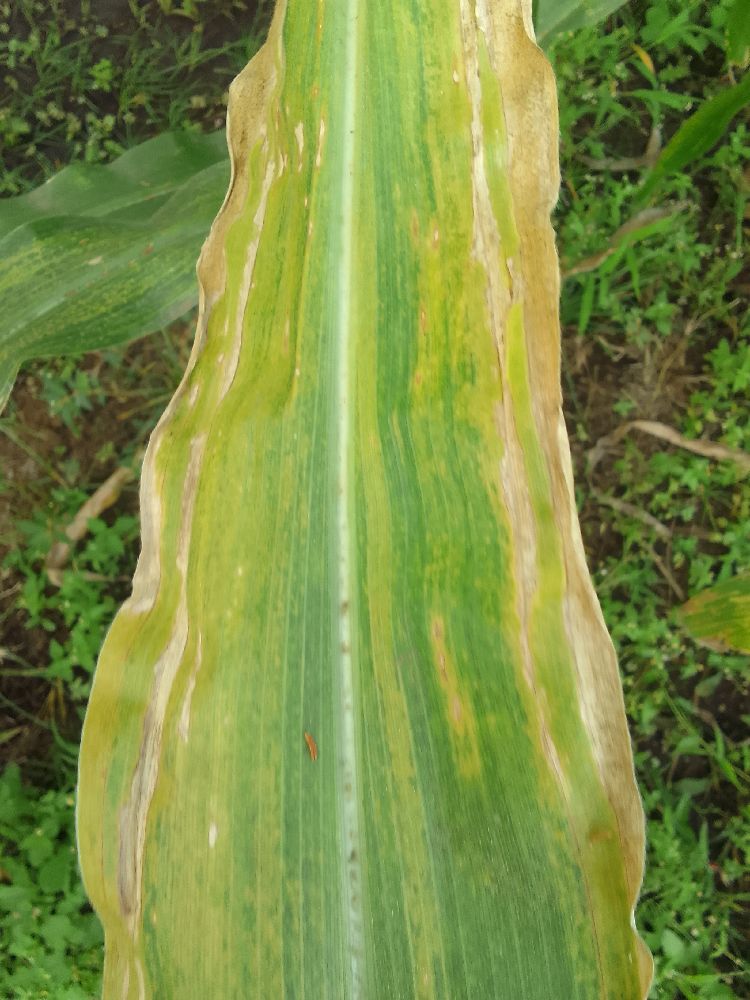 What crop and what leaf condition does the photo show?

maize, maize lethal necrosis
